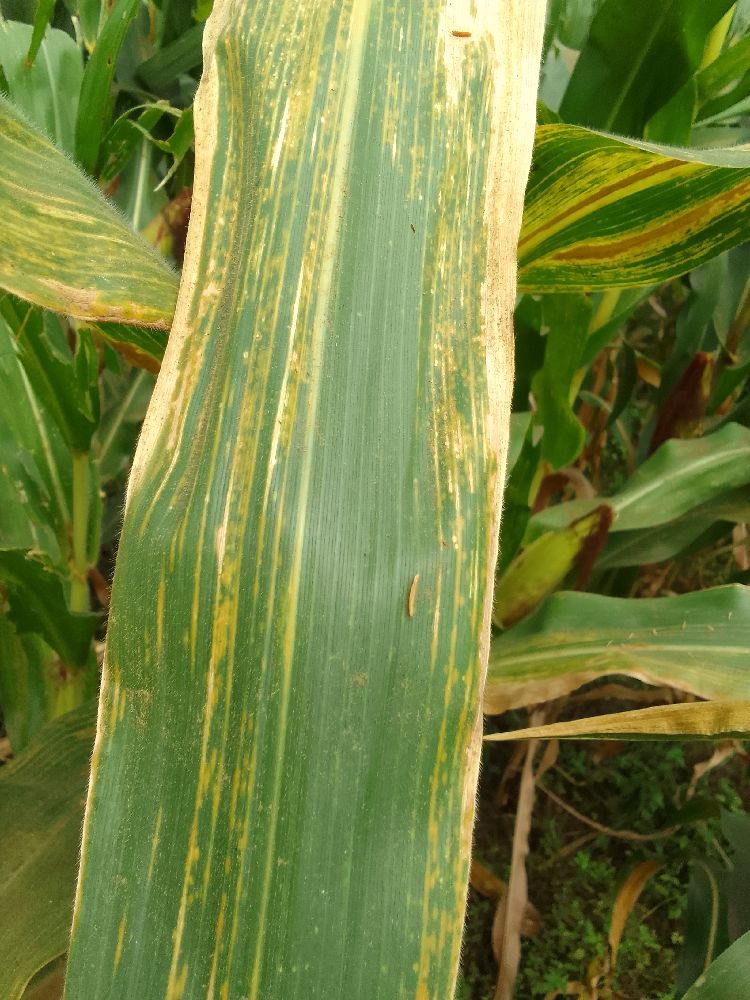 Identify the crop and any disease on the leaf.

maize, maize lethal necrosis
